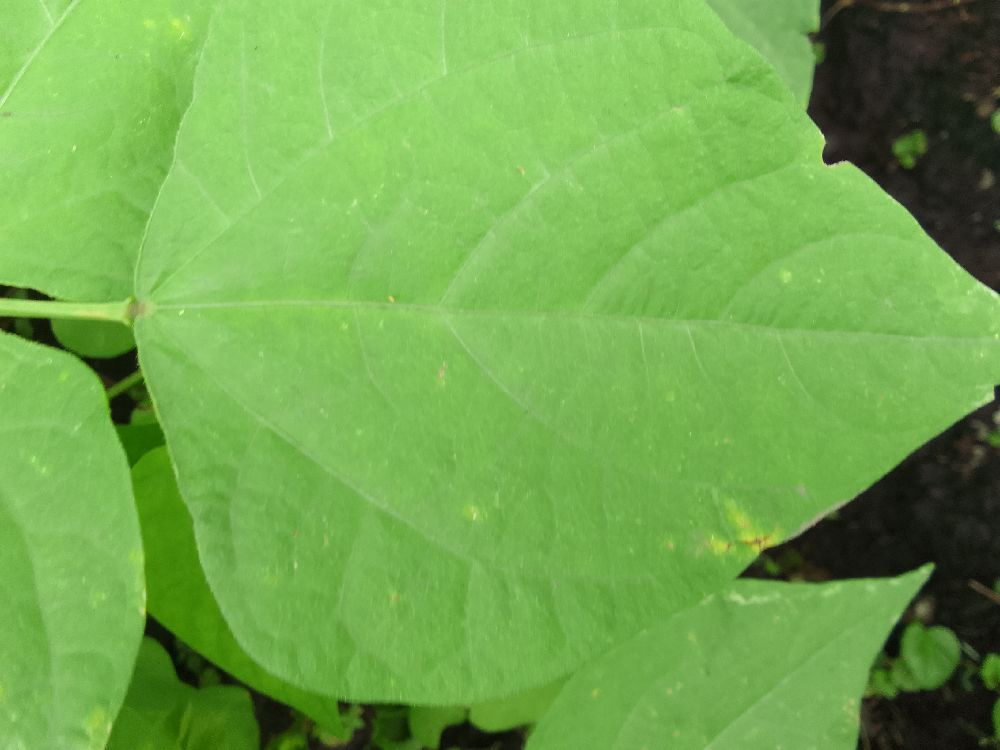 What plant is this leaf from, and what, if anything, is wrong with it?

common bean, healthy
